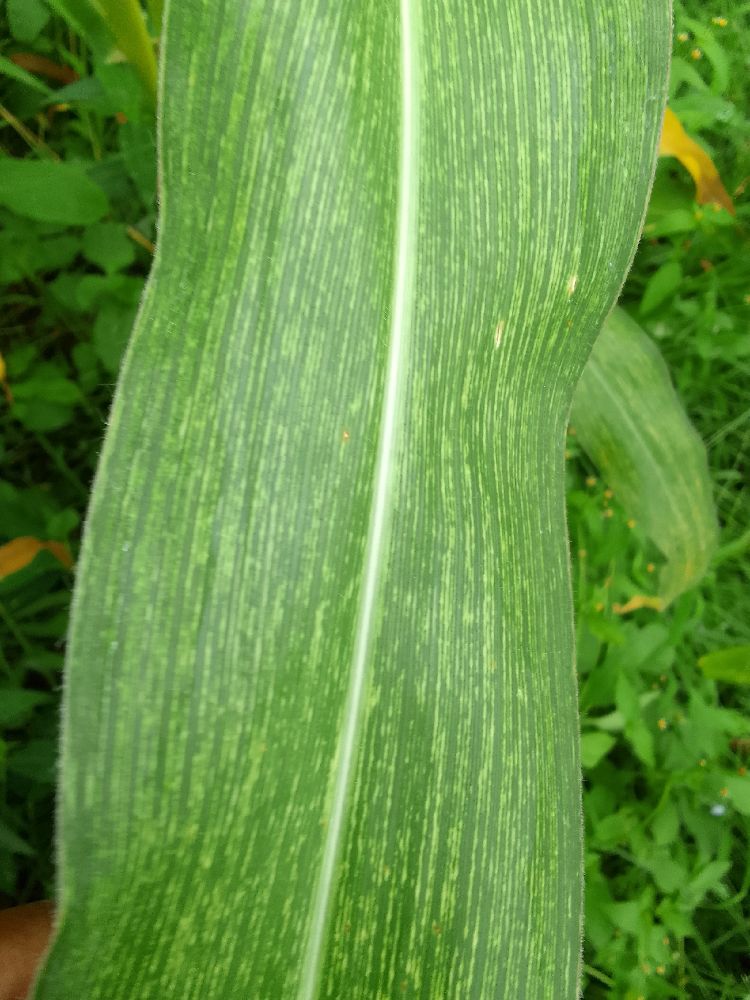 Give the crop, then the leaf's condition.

maize, maize streak virus
